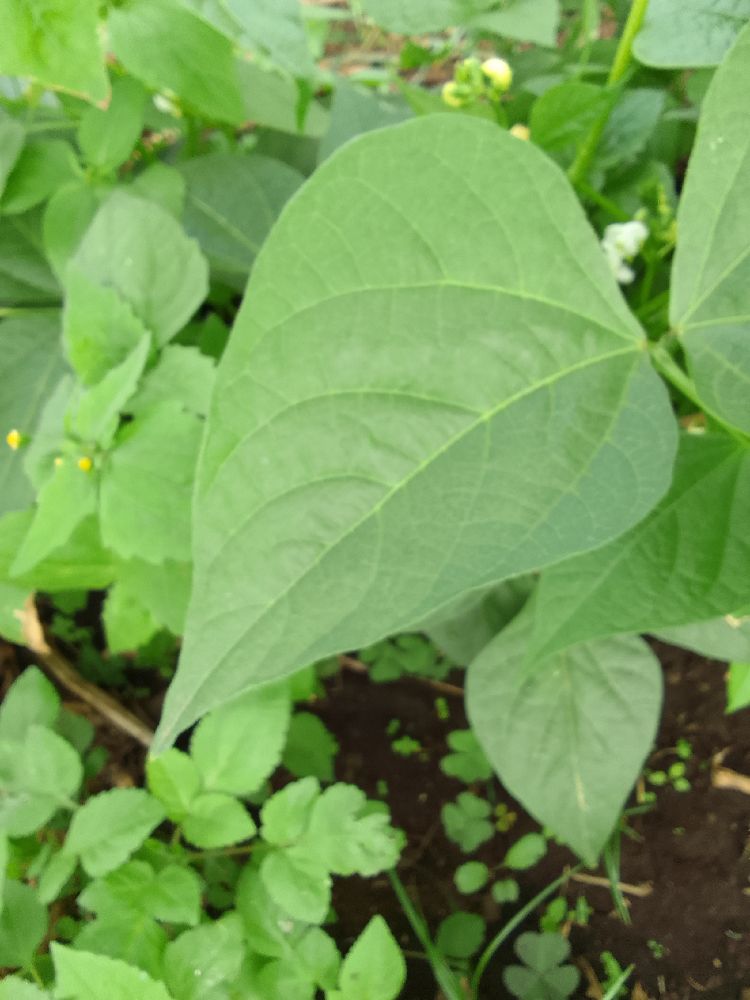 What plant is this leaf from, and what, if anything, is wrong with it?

common bean, healthy
